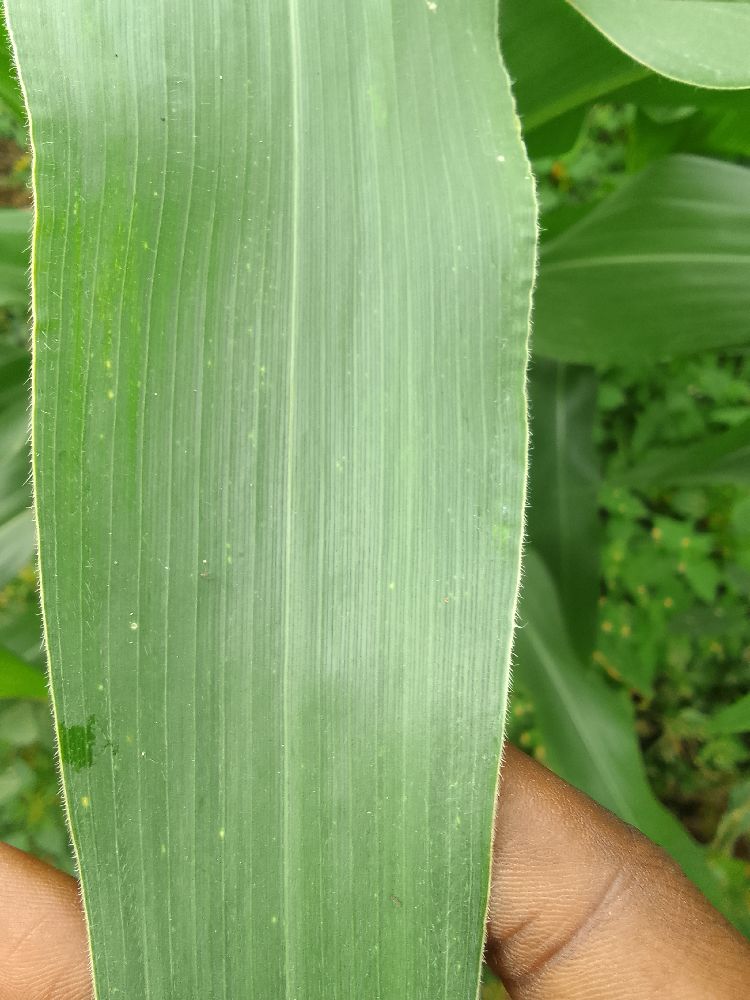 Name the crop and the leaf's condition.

maize, healthy
